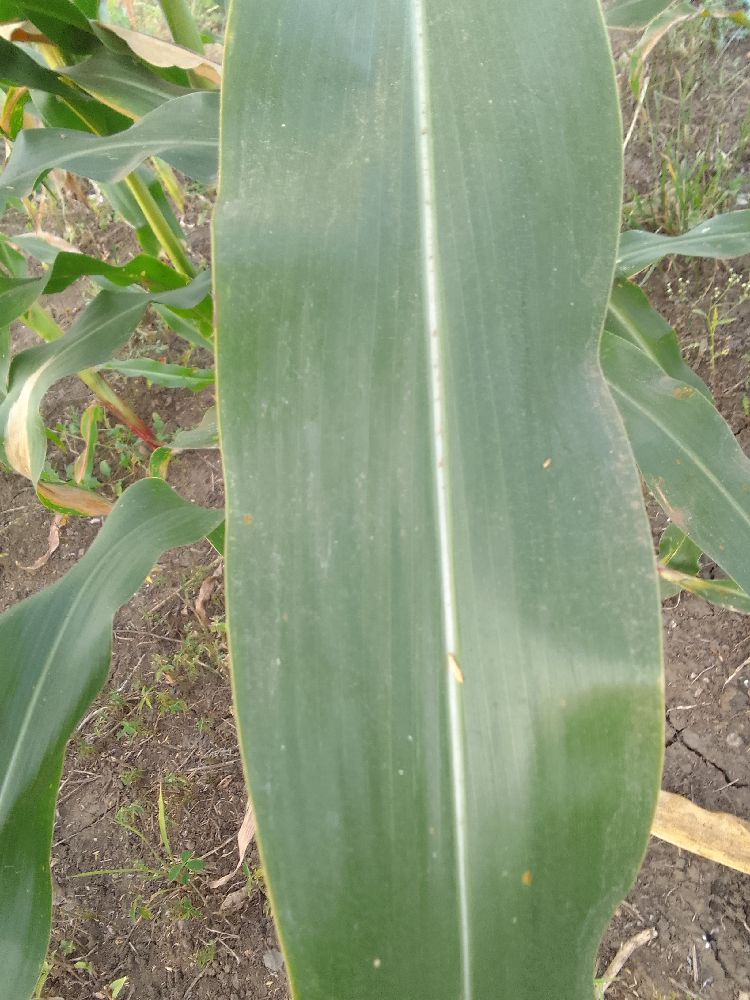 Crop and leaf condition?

maize, healthy
